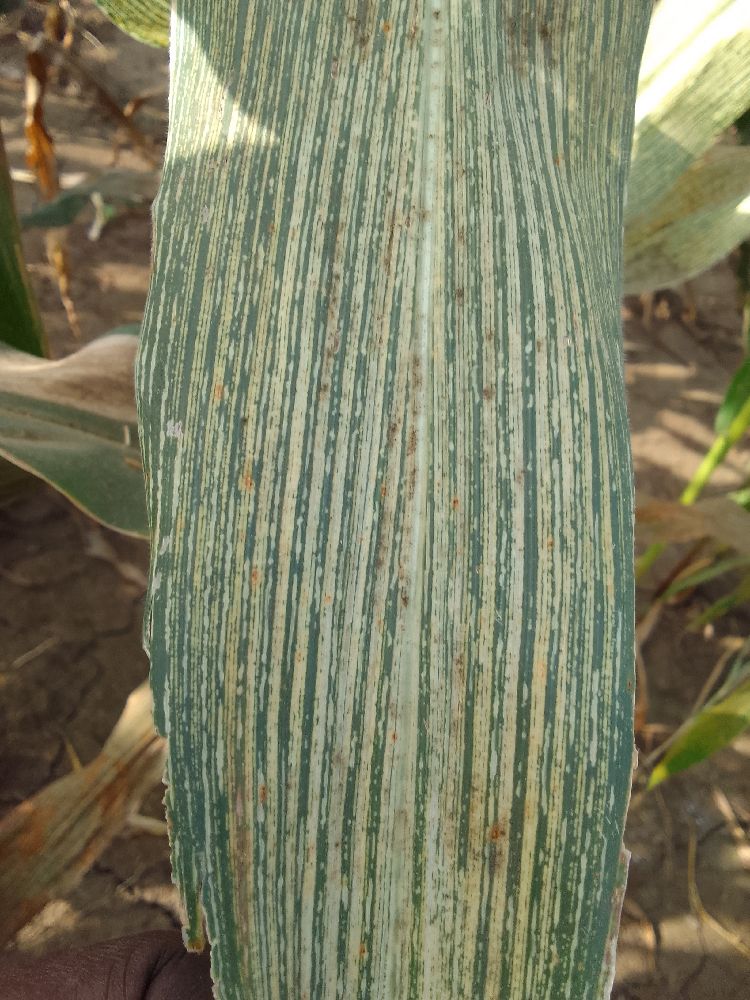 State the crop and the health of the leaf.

maize, maize streak virus
